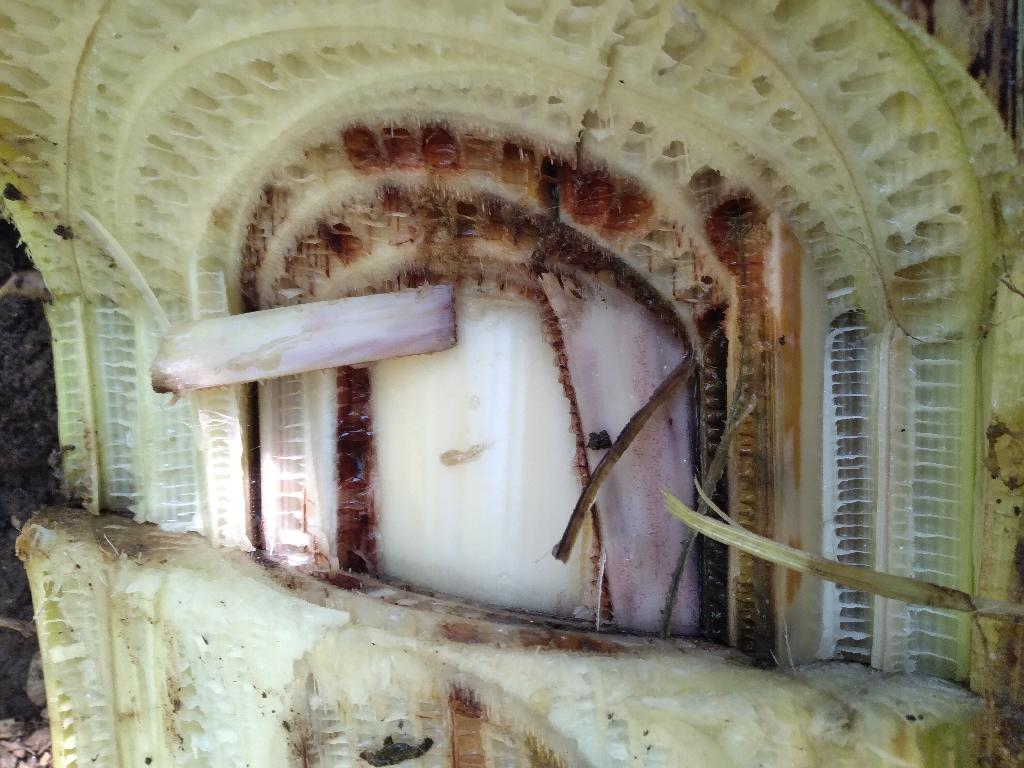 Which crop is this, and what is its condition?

banana, fusarium wilt race 1
